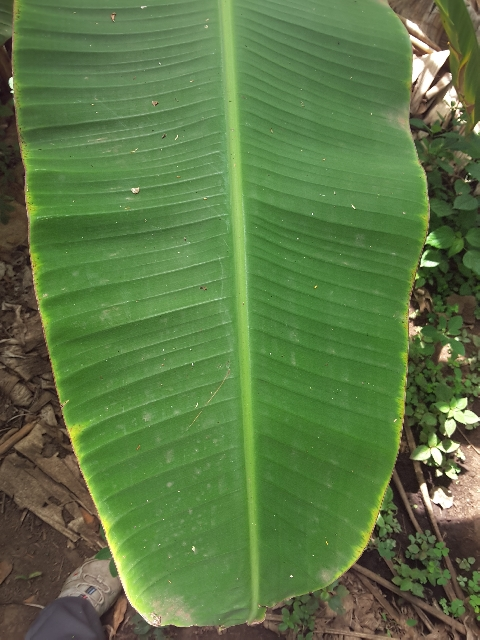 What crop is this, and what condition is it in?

banana, healthy
